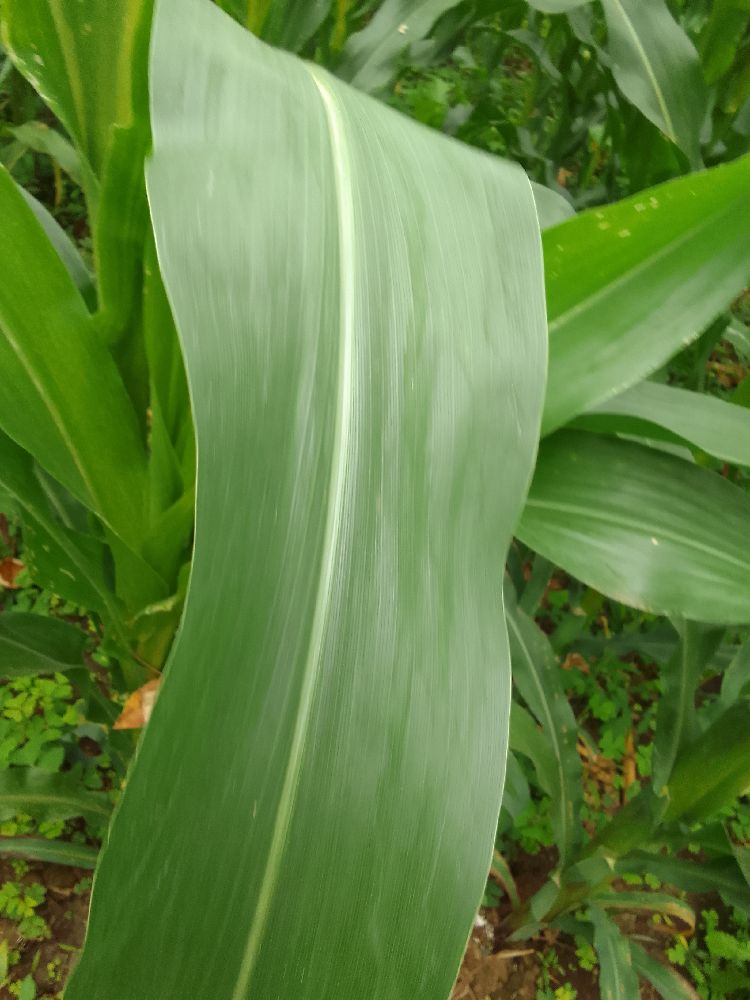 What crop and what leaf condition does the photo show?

maize, healthy
